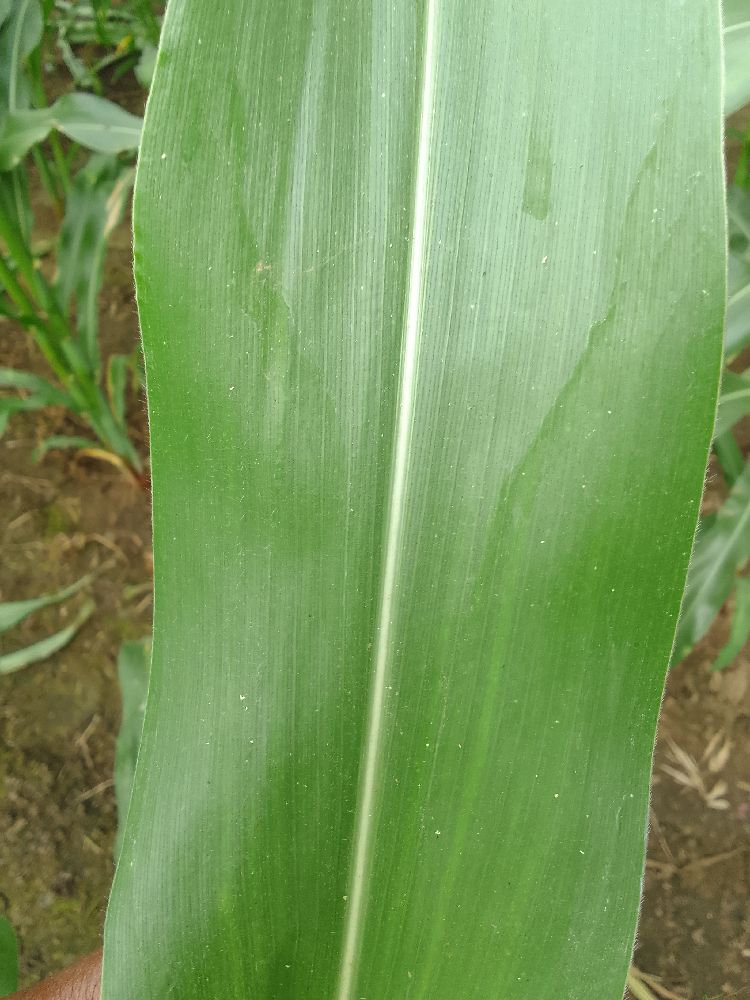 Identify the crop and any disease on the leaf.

maize, healthy
